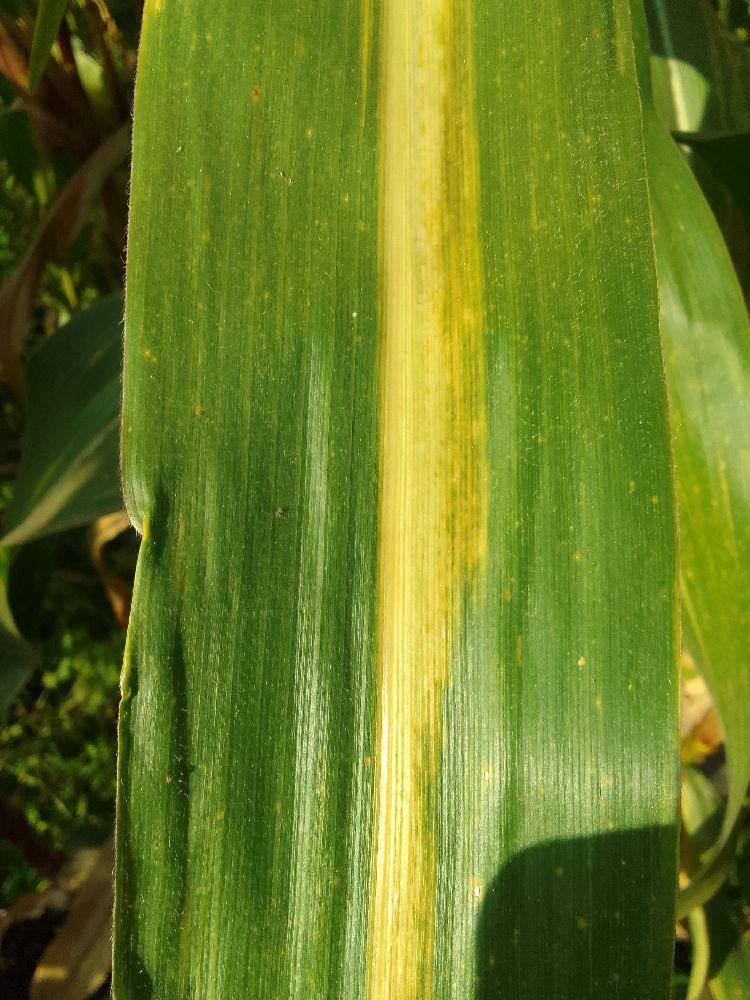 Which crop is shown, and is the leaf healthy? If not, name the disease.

maize, maize lethal necrosis
